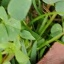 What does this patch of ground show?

unstructured weed
